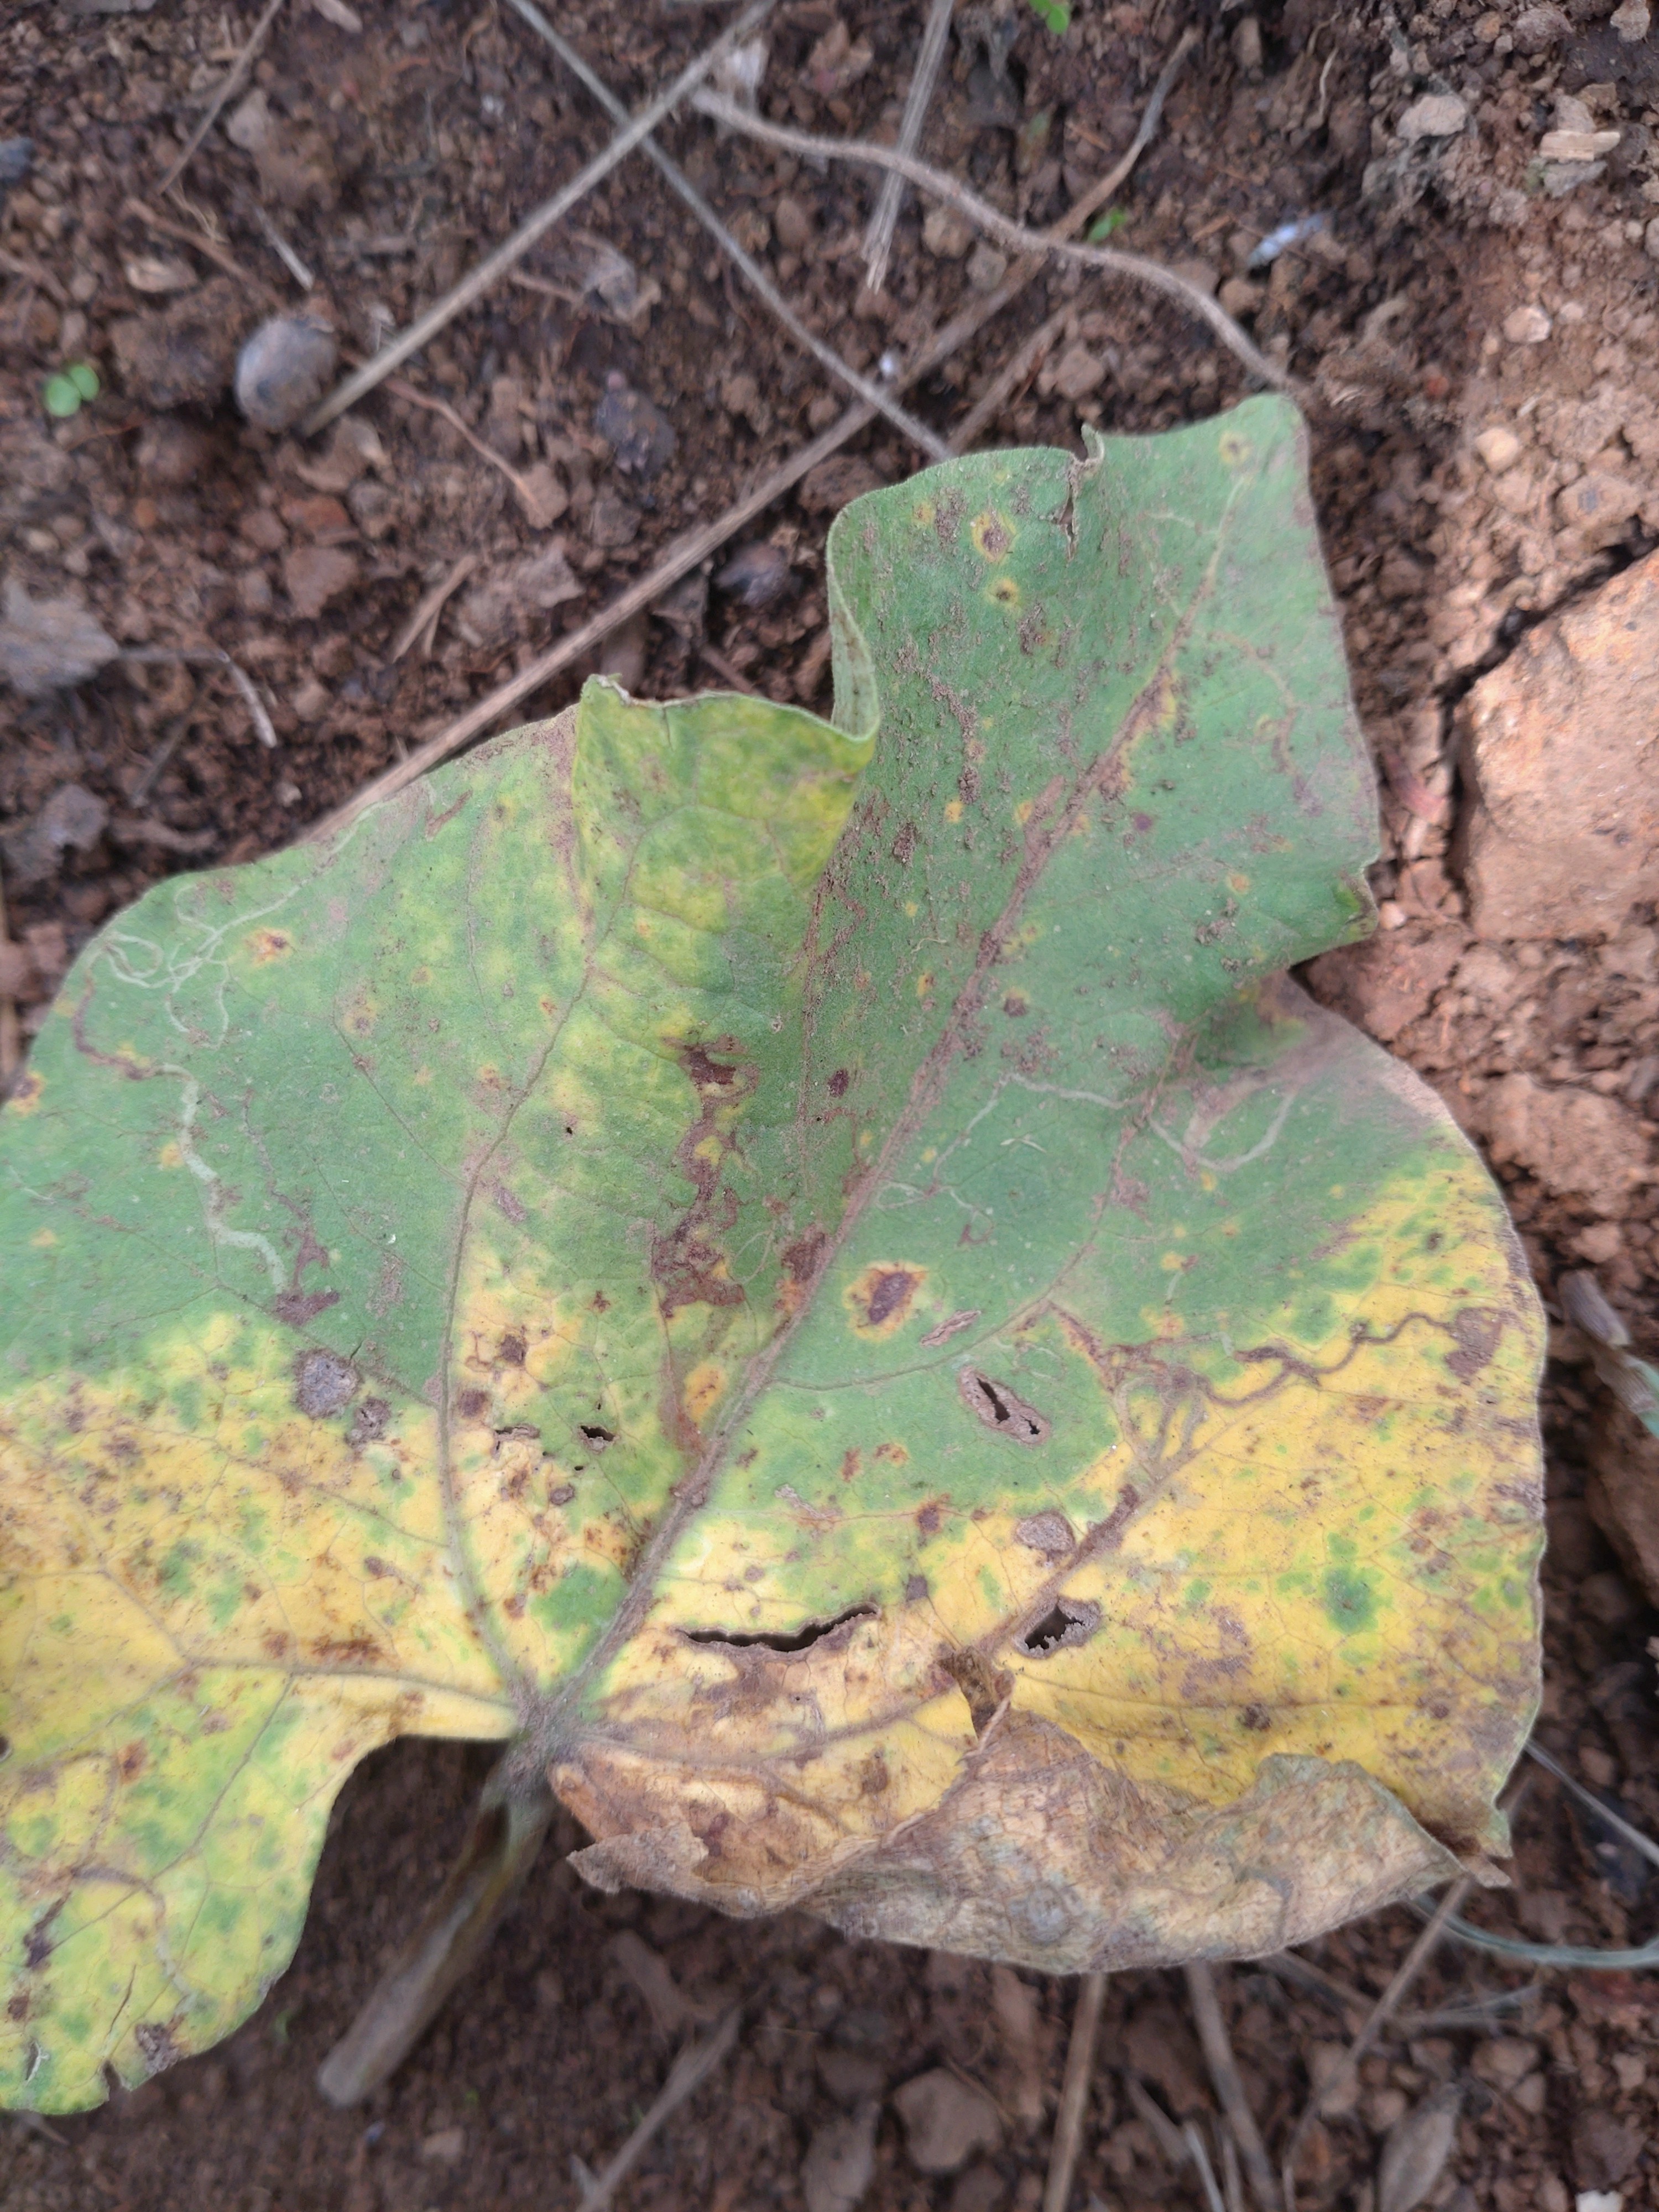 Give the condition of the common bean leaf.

rust
